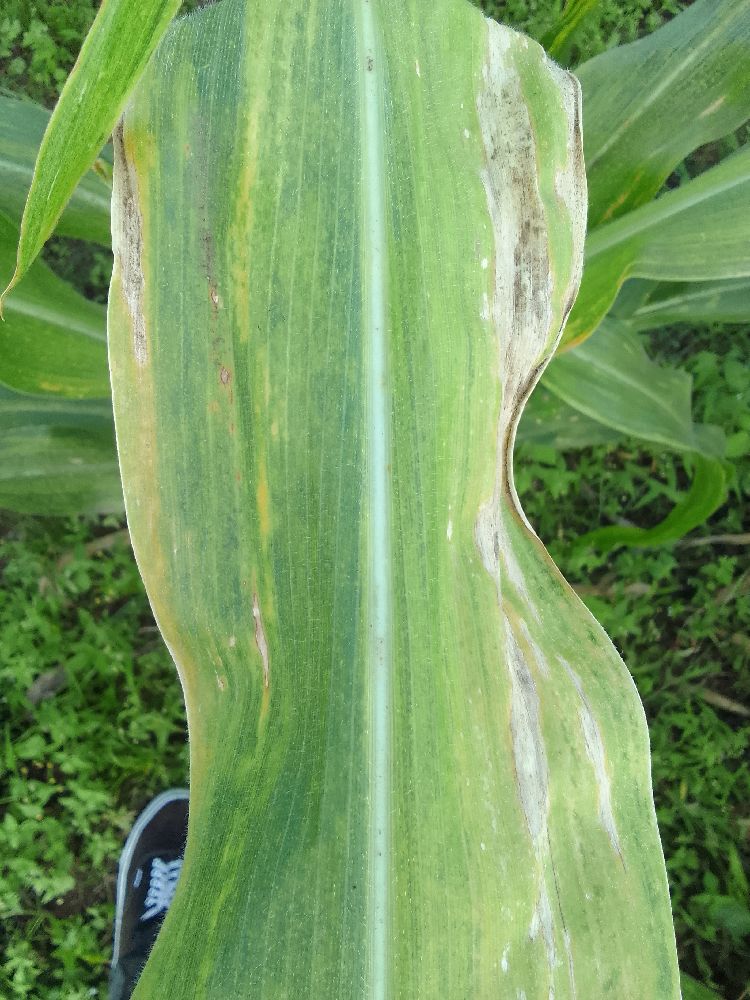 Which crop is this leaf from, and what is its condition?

maize, maize lethal necrosis
